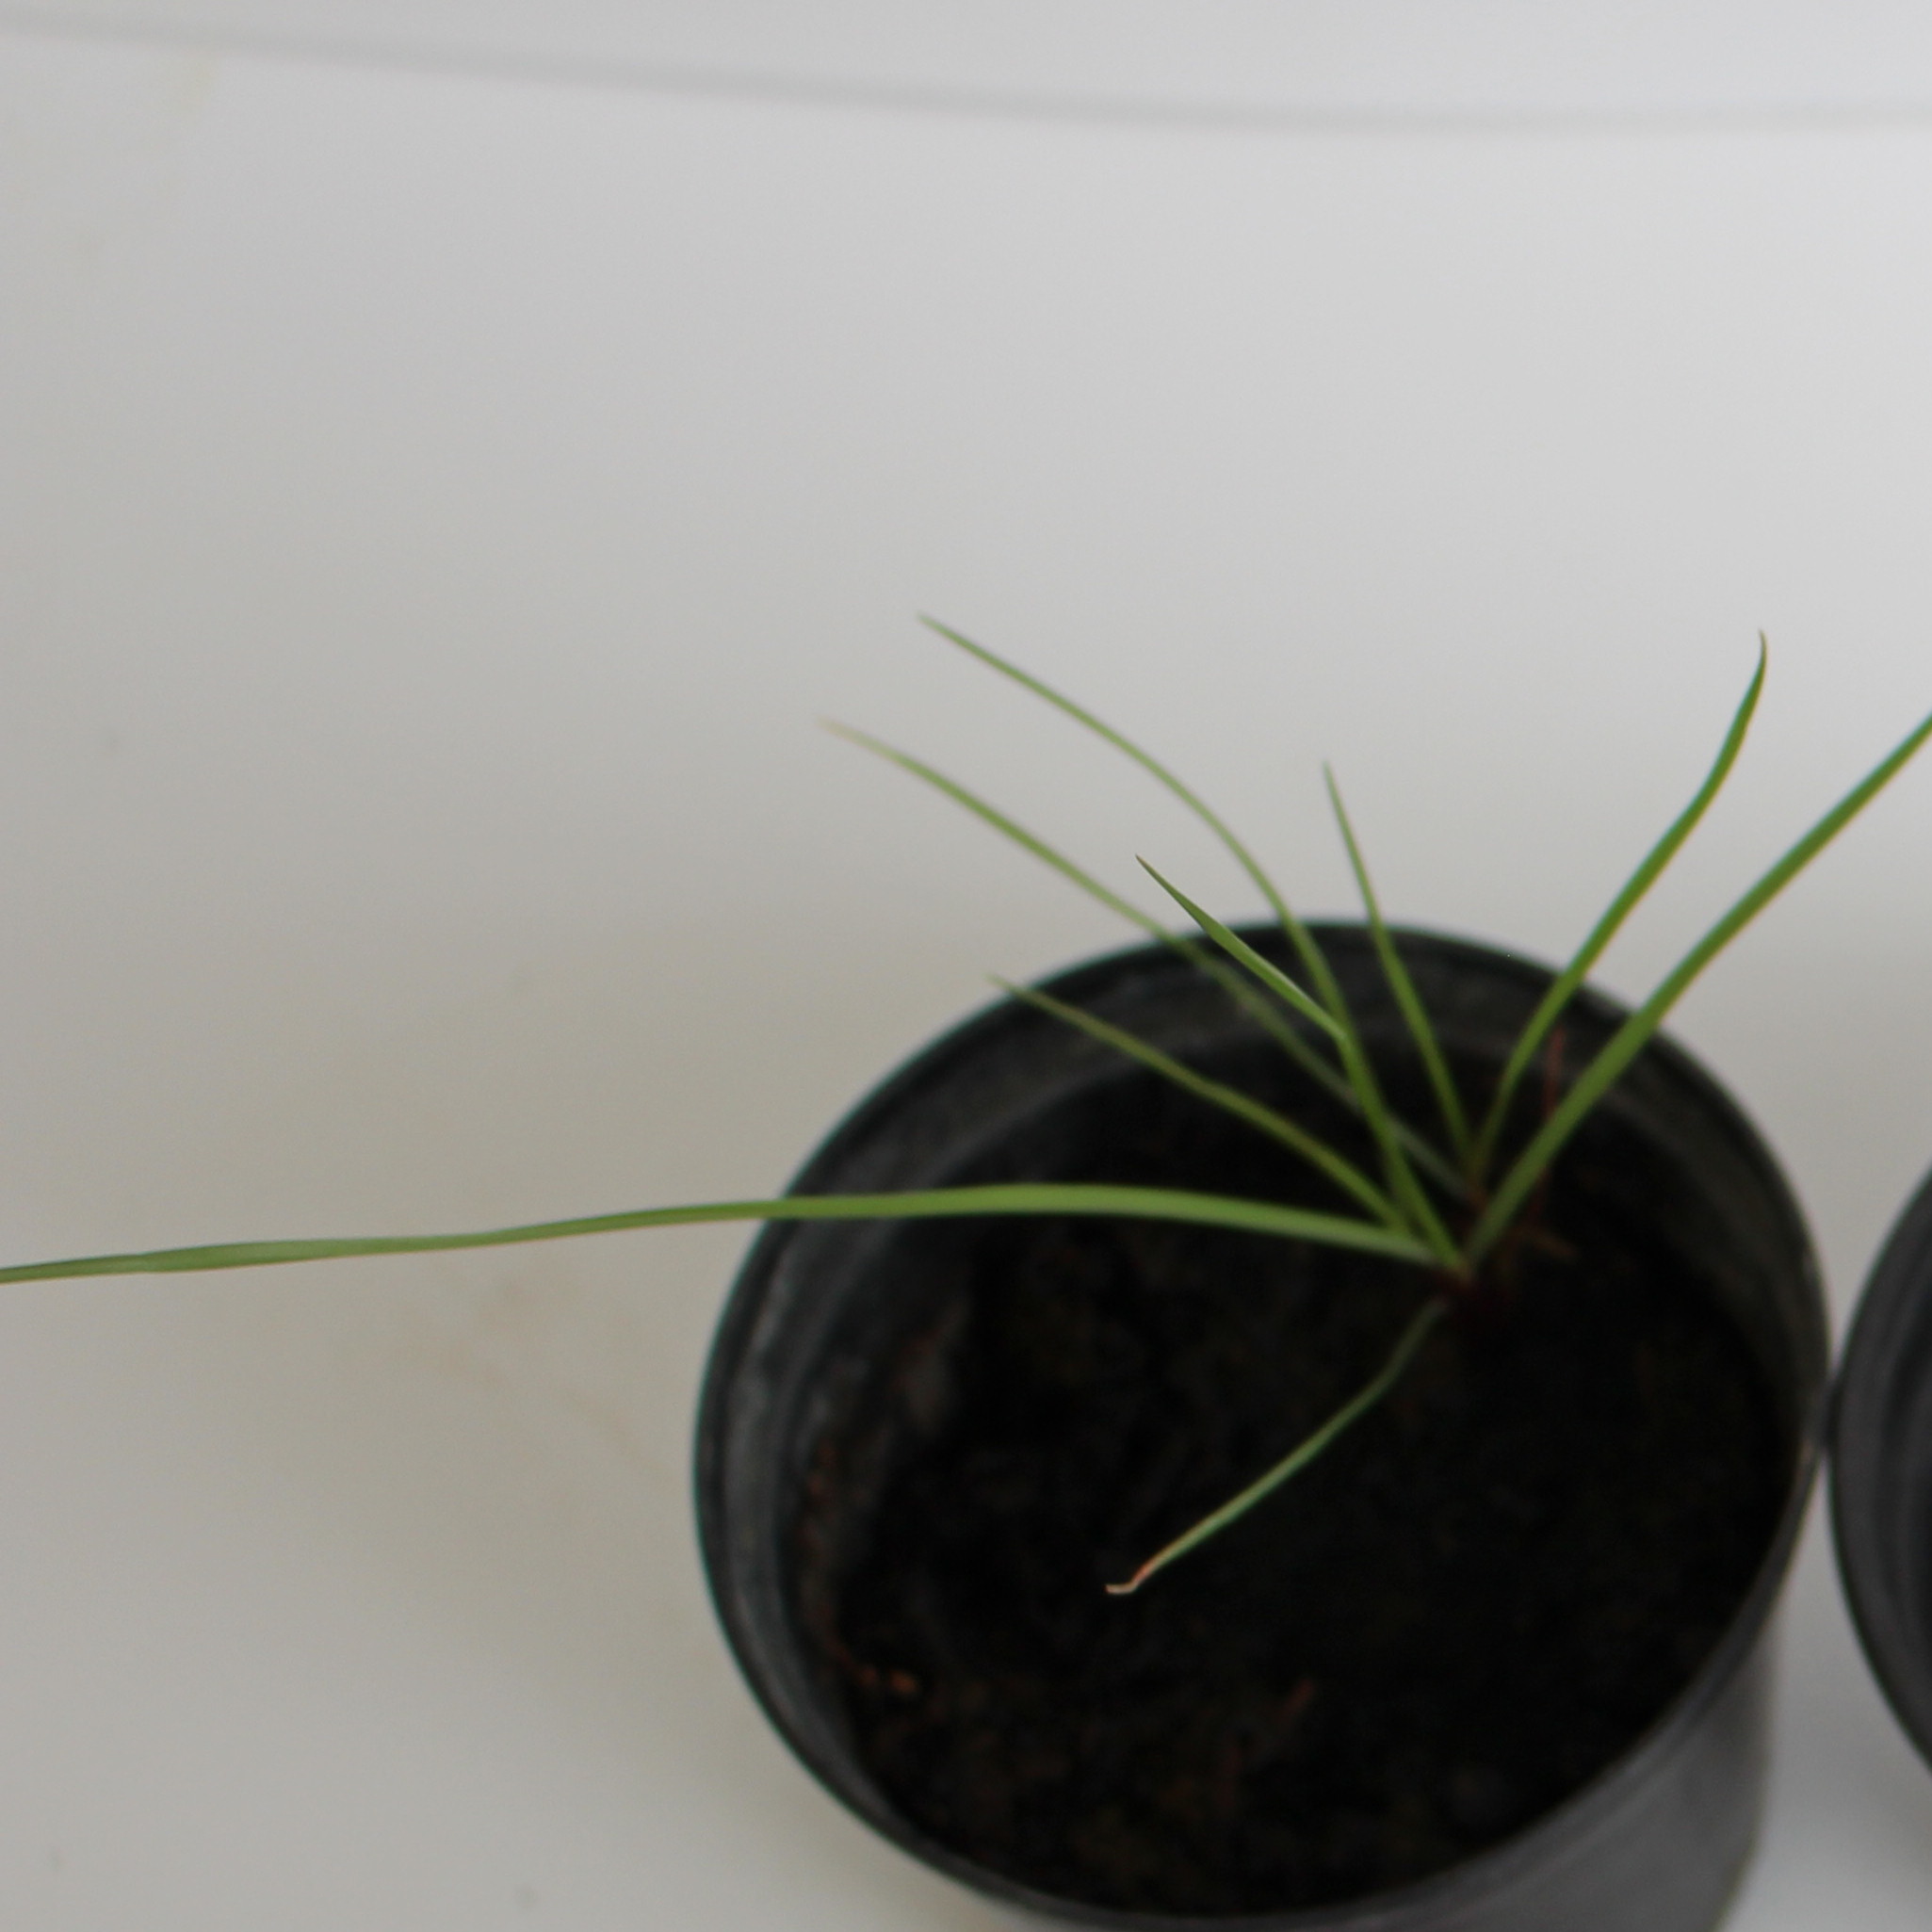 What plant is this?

Lolium multiflorum
